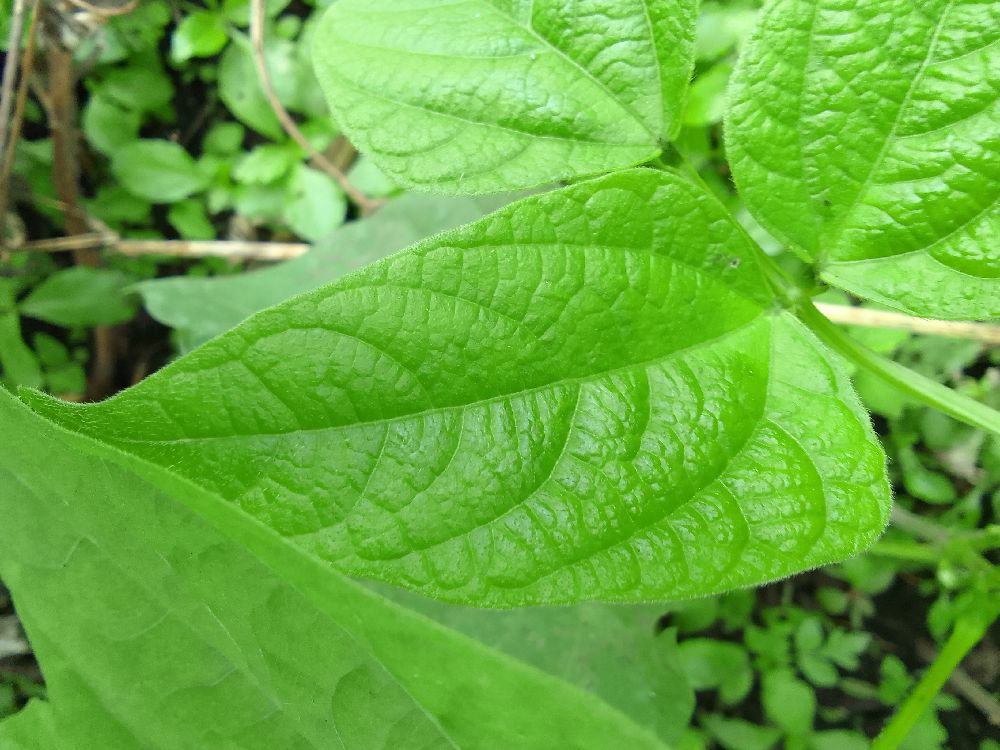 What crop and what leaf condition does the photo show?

common bean, healthy
